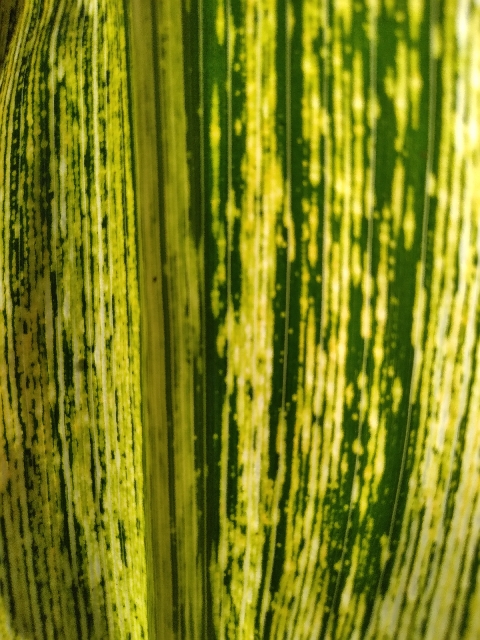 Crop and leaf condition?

maize, maize streak virus
